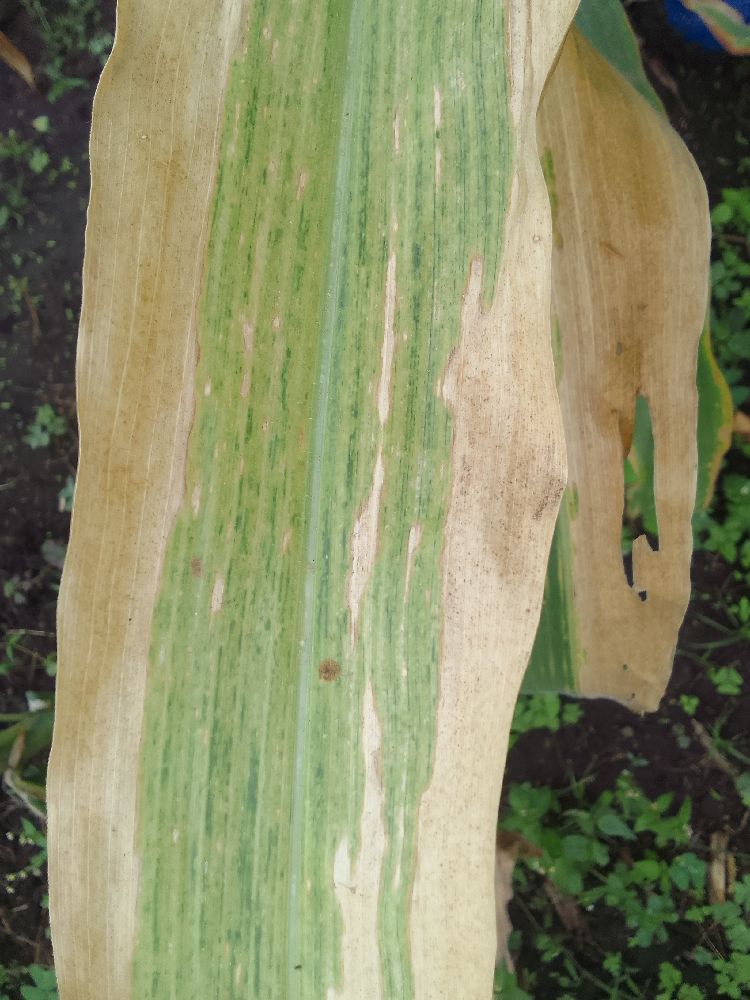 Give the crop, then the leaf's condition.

maize, maize lethal necrosis
